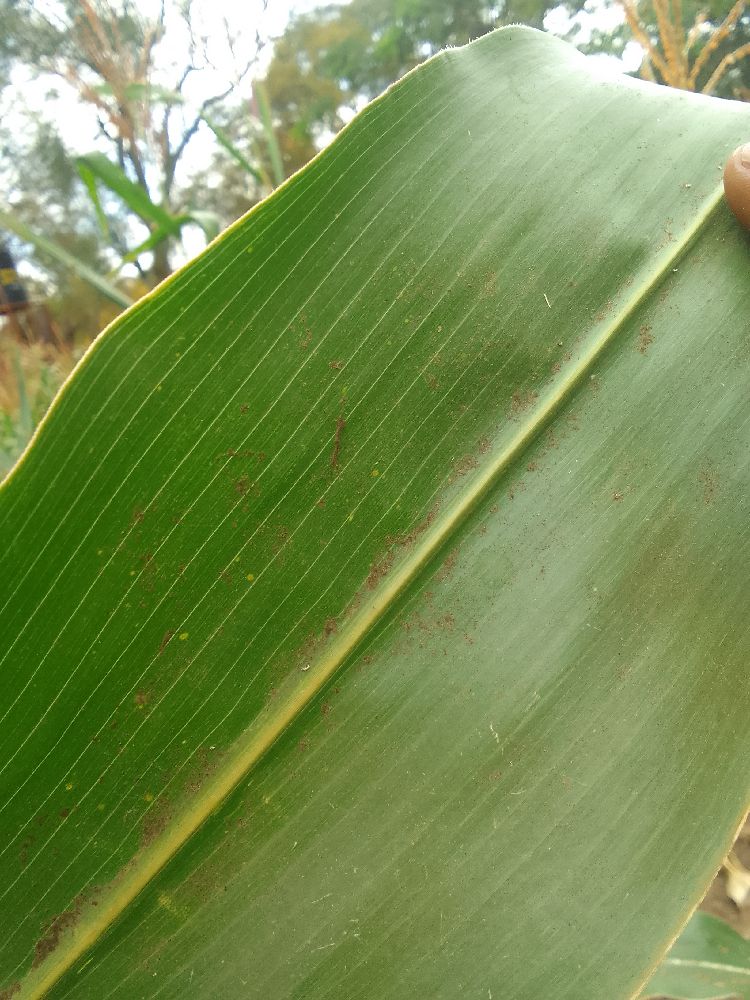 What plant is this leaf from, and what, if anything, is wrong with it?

maize, healthy
